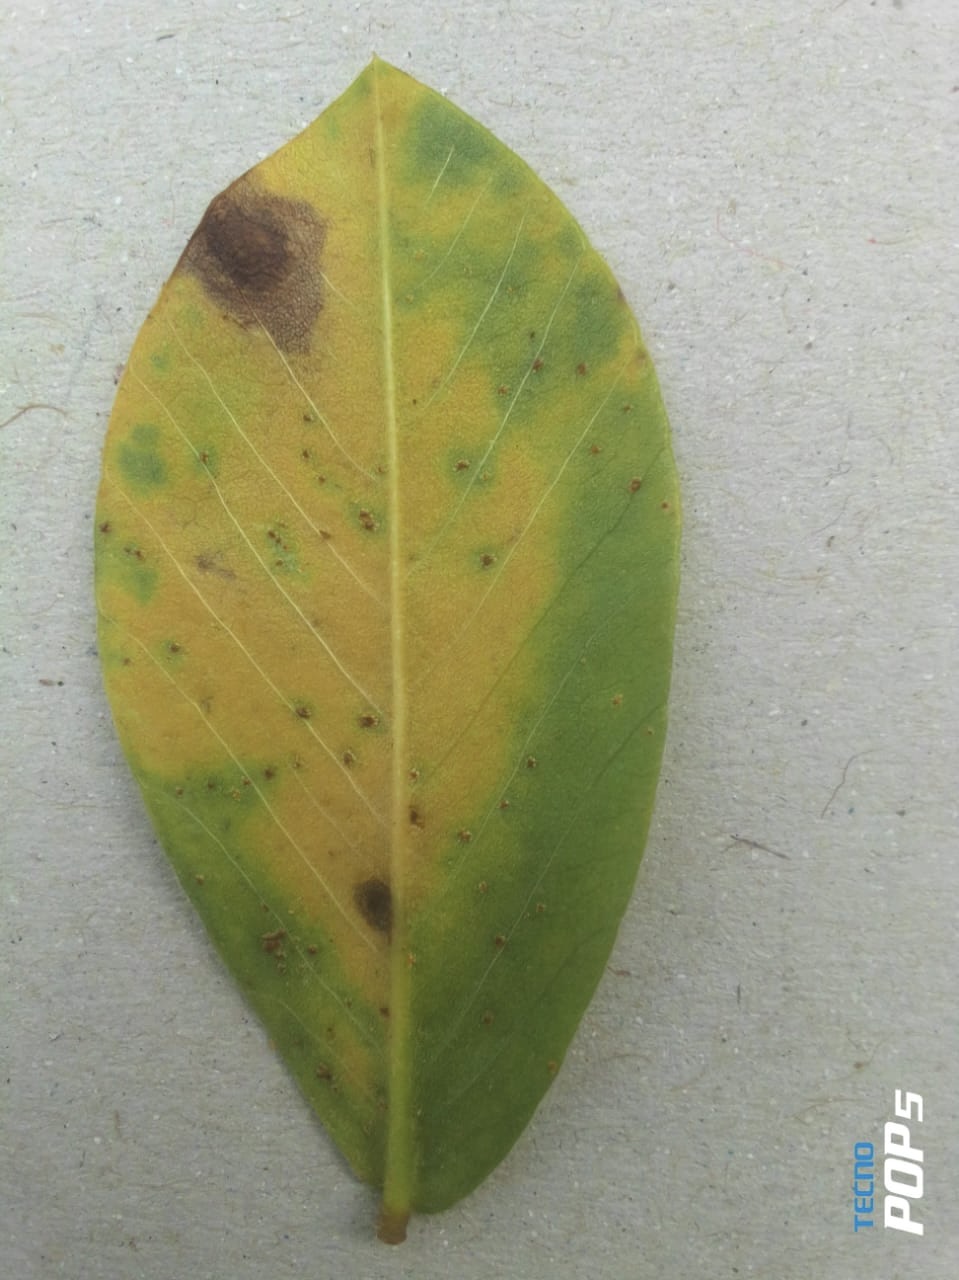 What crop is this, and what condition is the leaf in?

peanut, nothapassalora personata
